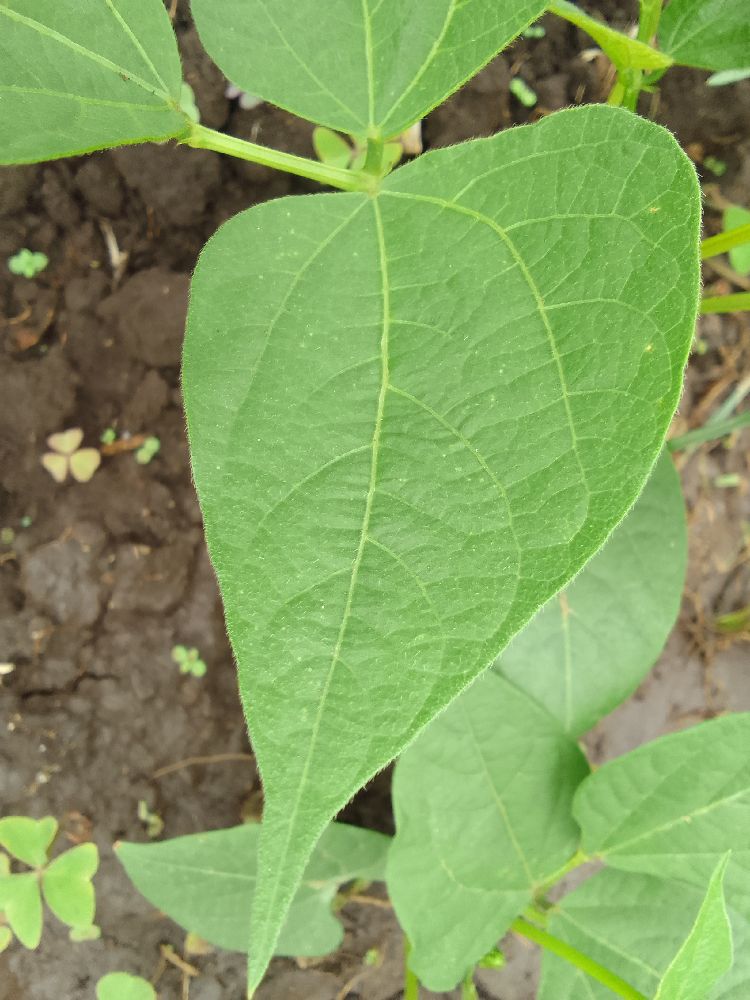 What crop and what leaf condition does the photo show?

common bean, healthy
